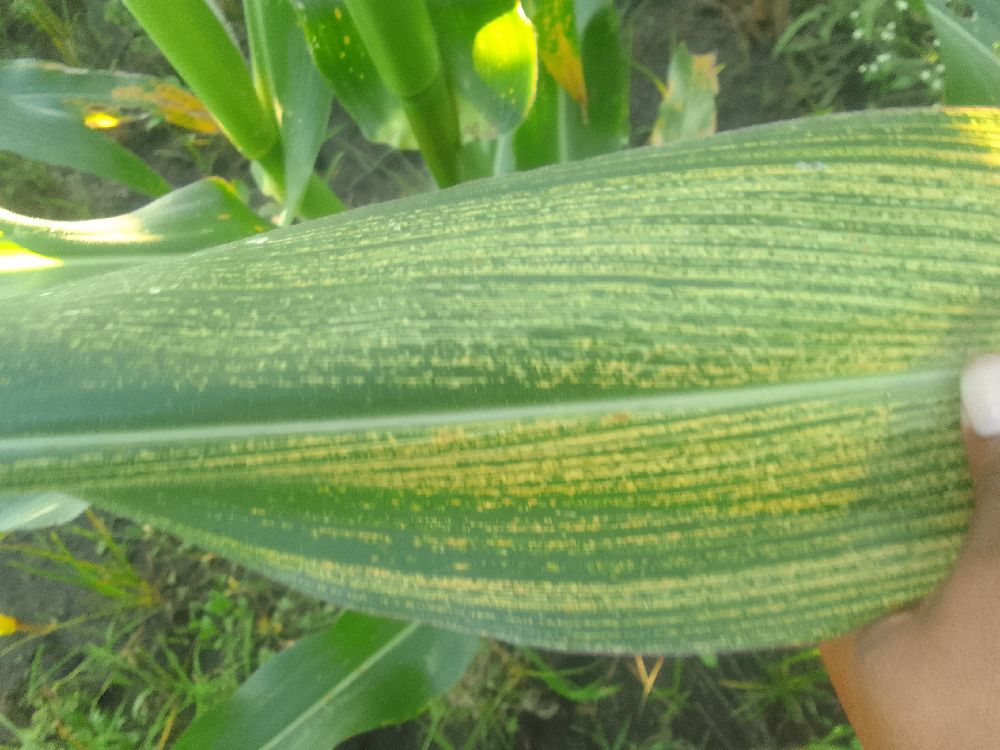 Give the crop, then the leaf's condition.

maize, maize streak virus
